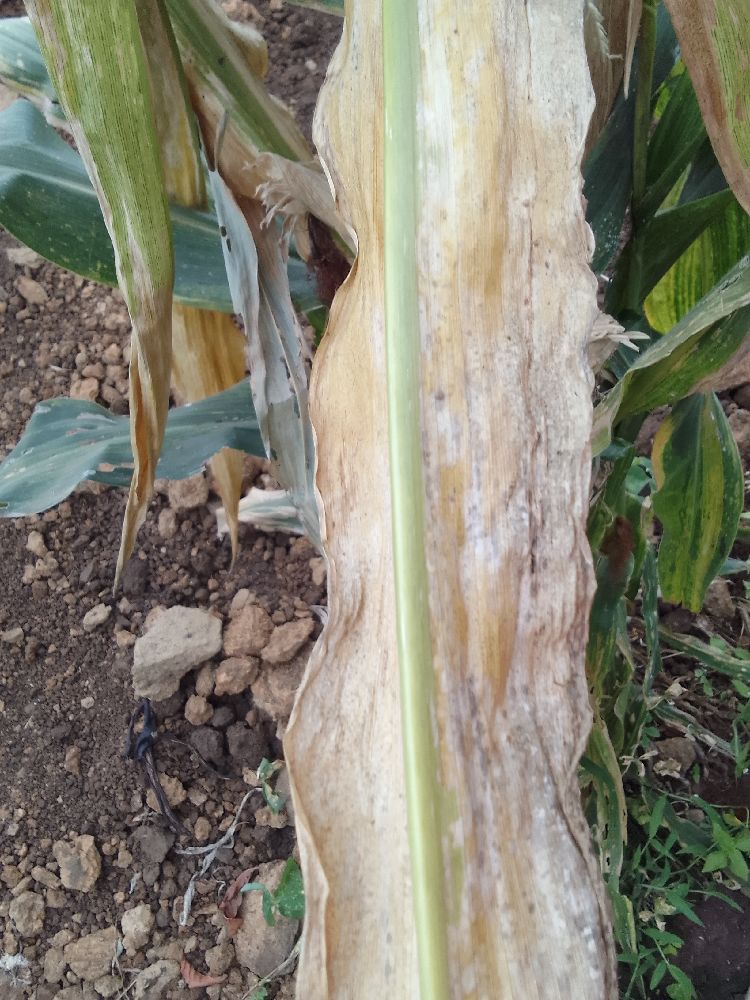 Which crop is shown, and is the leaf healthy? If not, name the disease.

maize, maize lethal necrosis
